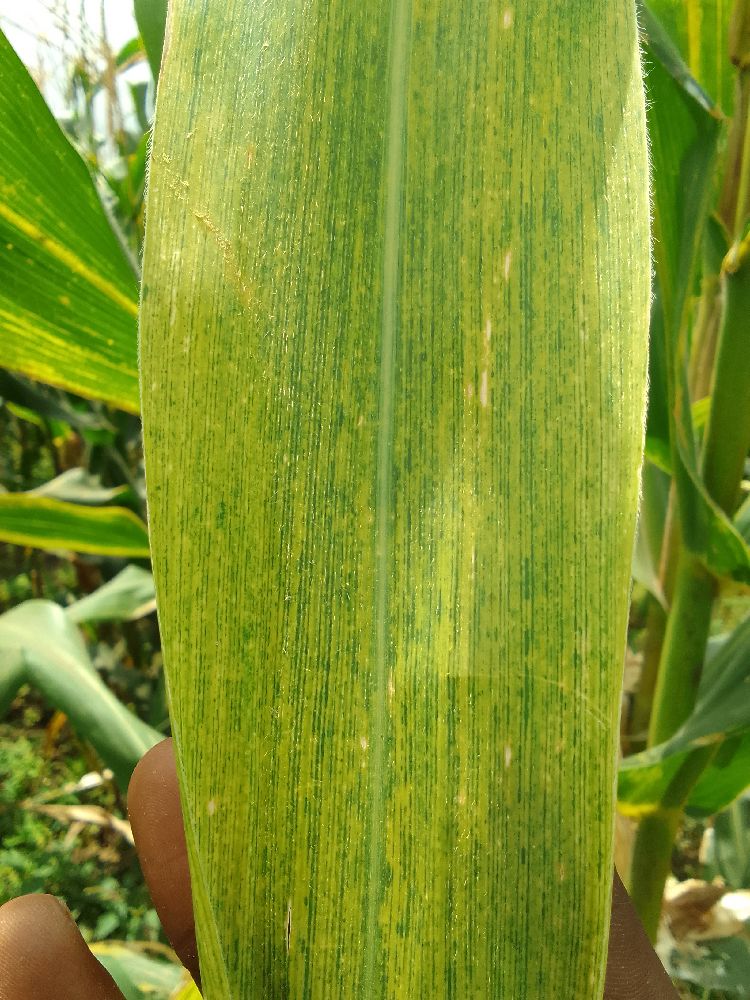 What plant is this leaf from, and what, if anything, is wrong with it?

maize, maize lethal necrosis
